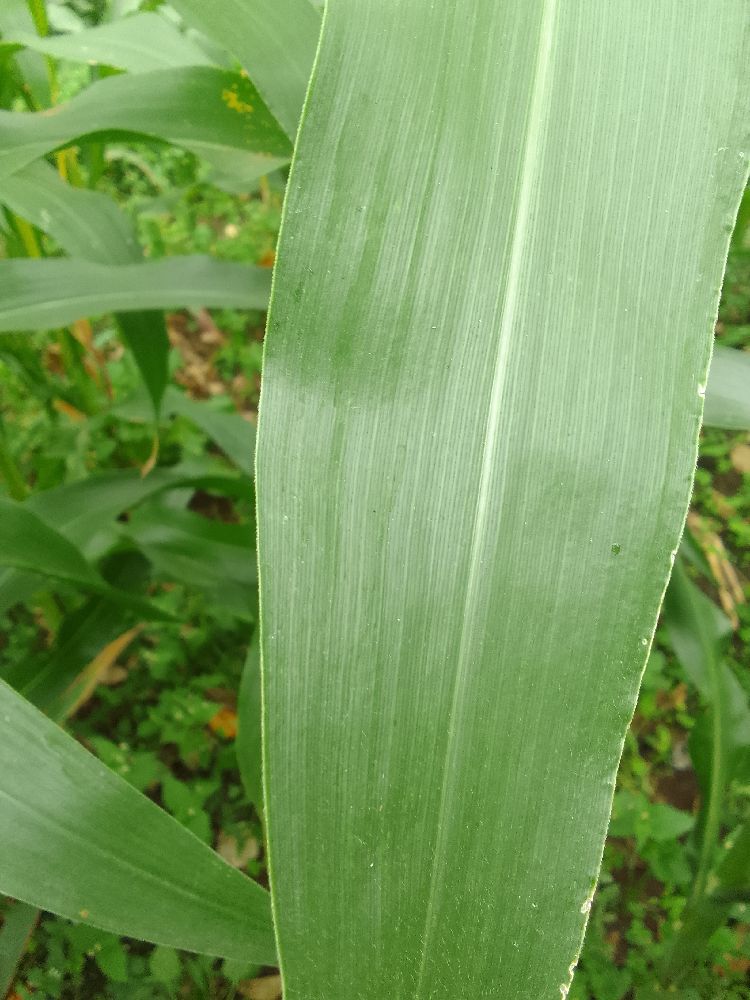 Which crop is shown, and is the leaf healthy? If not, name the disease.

maize, healthy
